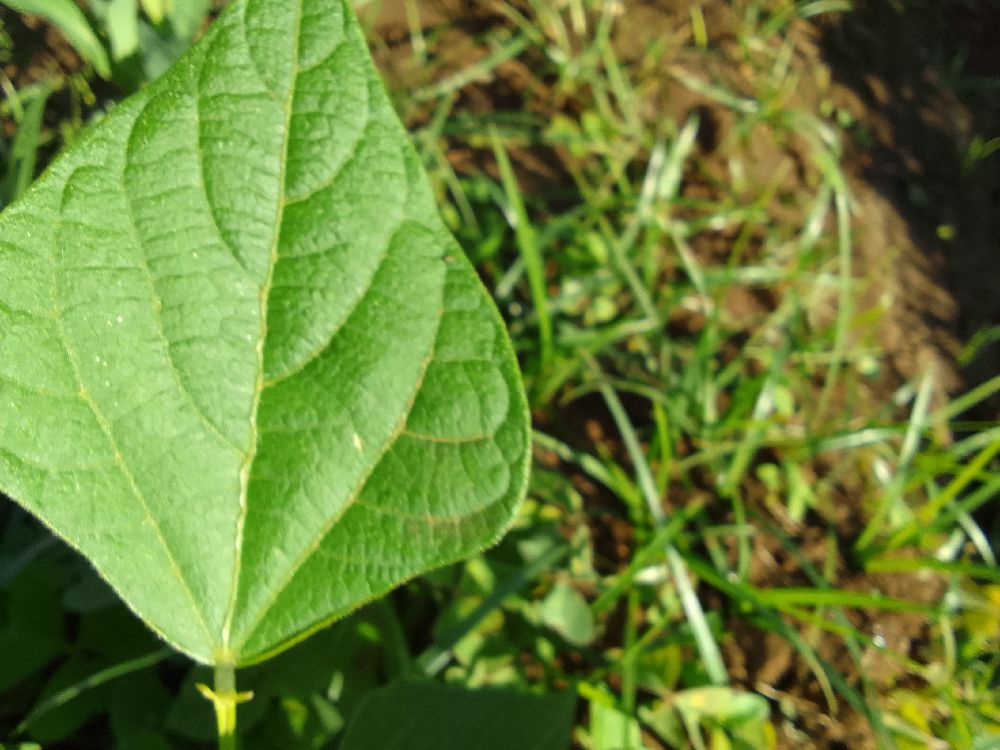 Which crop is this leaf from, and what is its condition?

common bean, healthy
